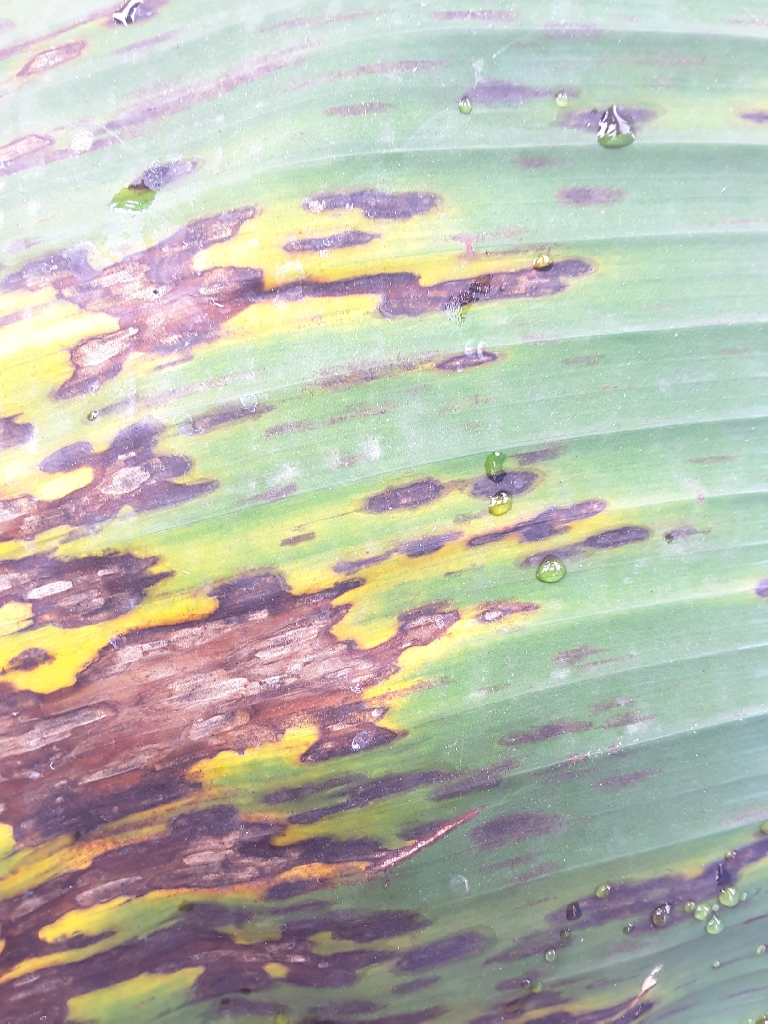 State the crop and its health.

banana, black sigatoka
